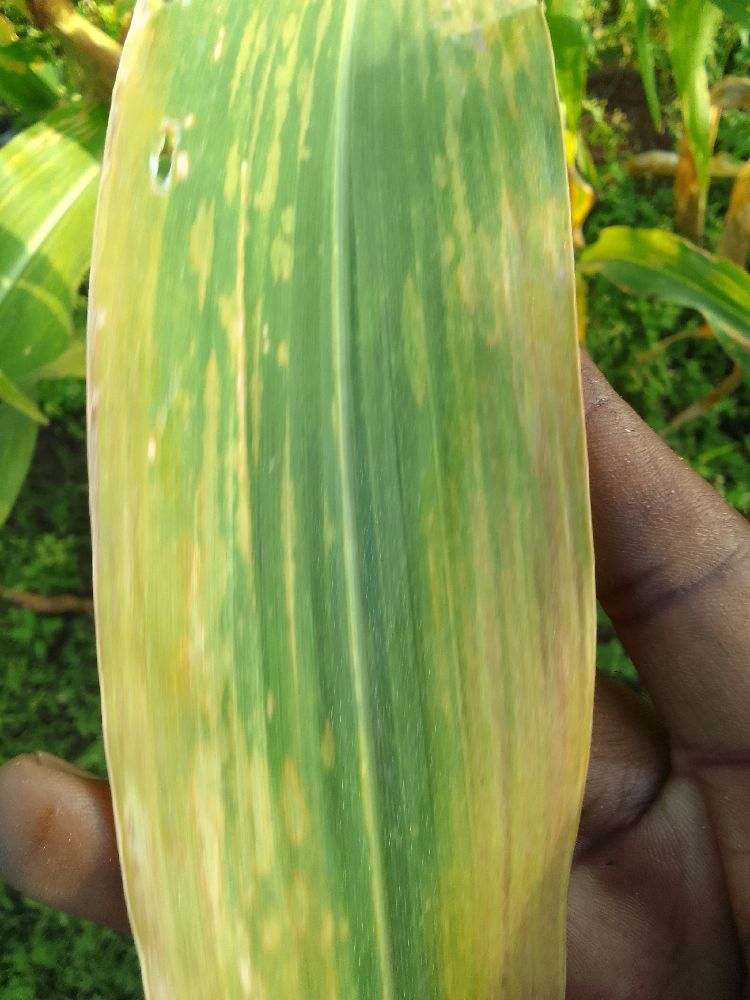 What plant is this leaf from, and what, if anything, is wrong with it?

maize, maize lethal necrosis
